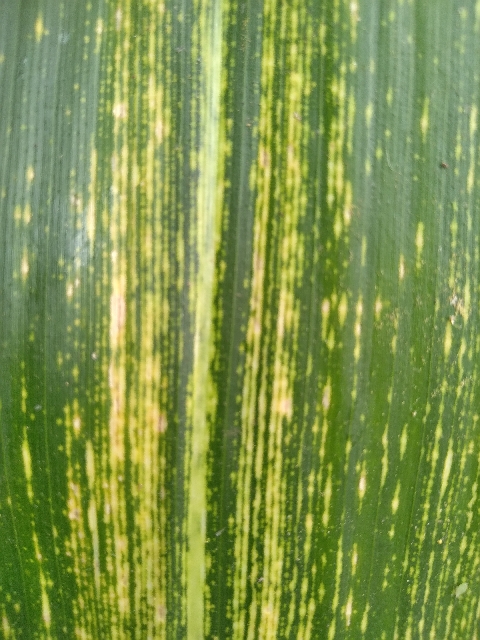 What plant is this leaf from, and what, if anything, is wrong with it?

maize, maize streak virus
